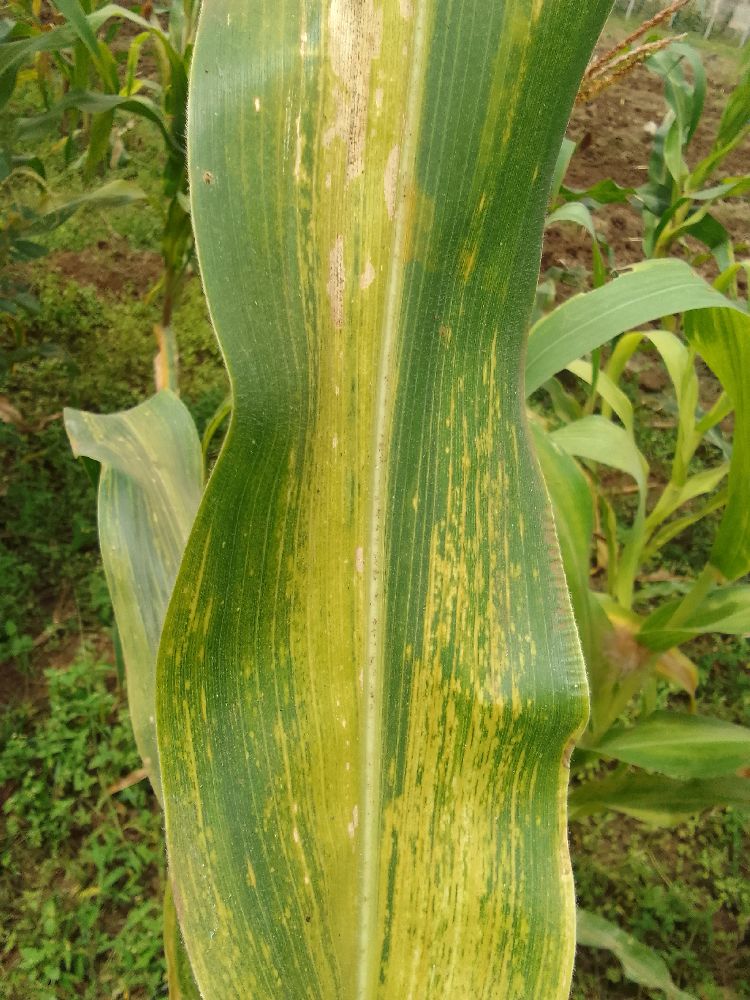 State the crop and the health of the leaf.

maize, maize lethal necrosis
